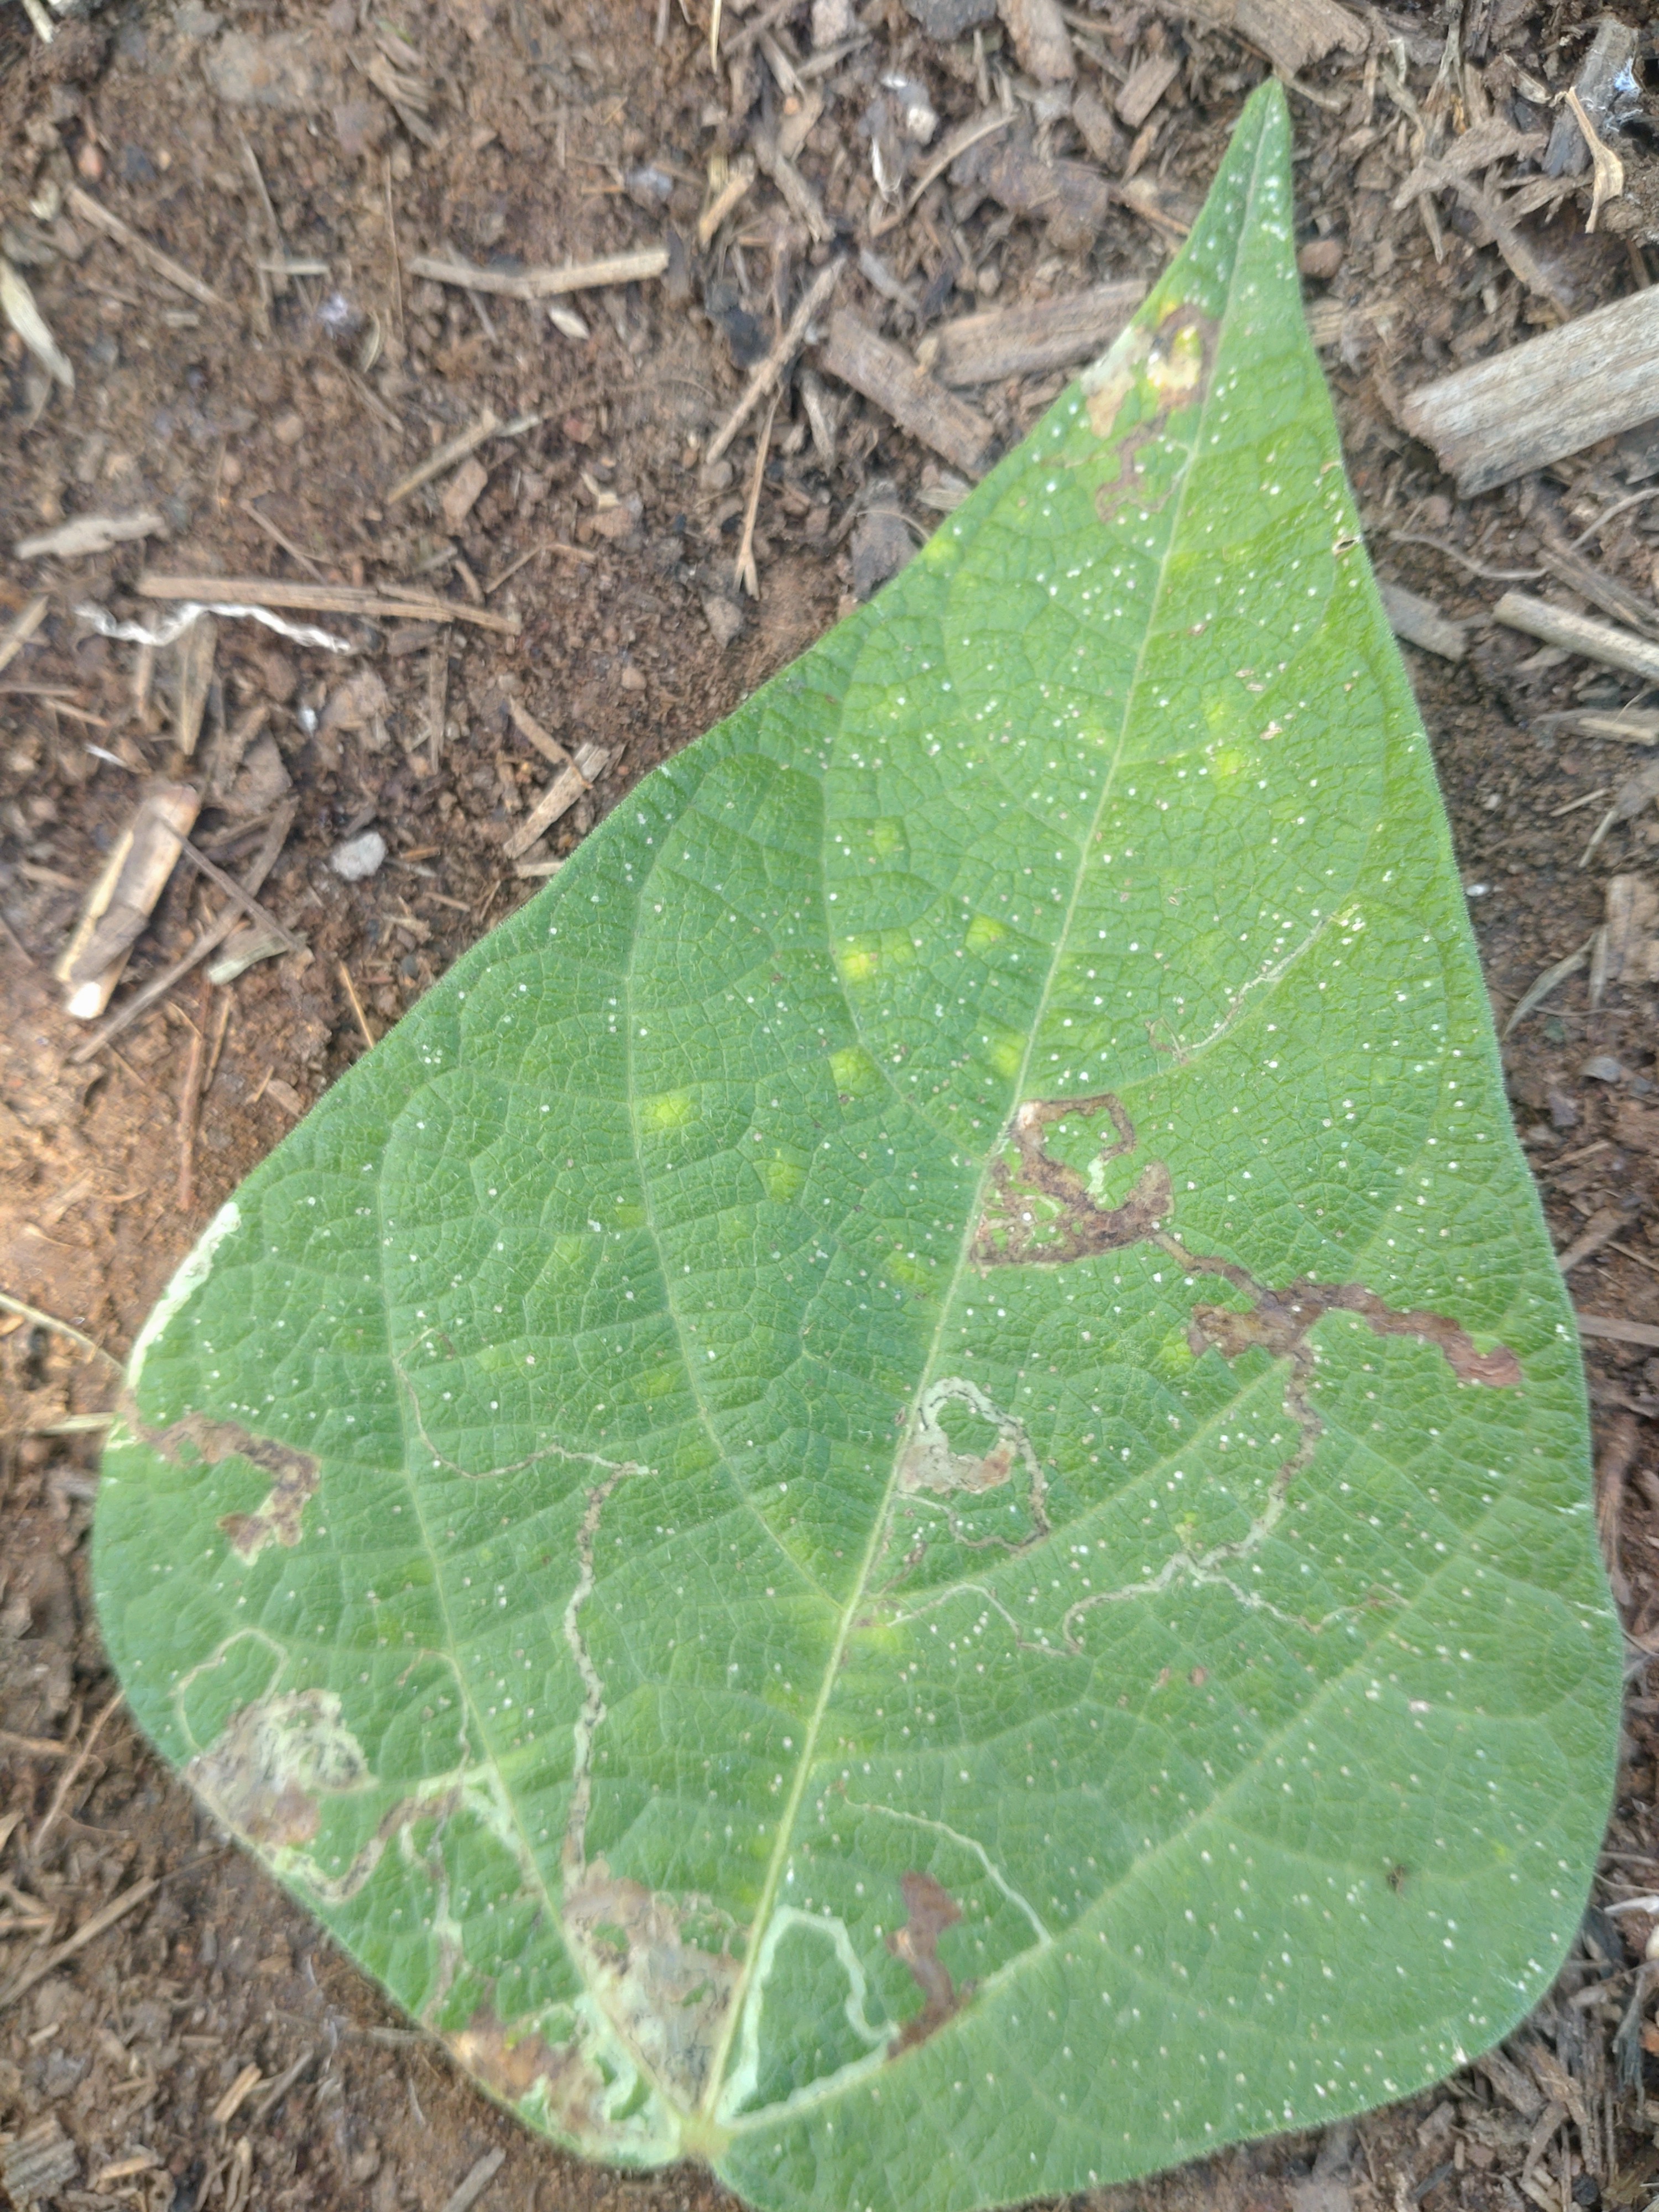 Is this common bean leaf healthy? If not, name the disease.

anthracnose
